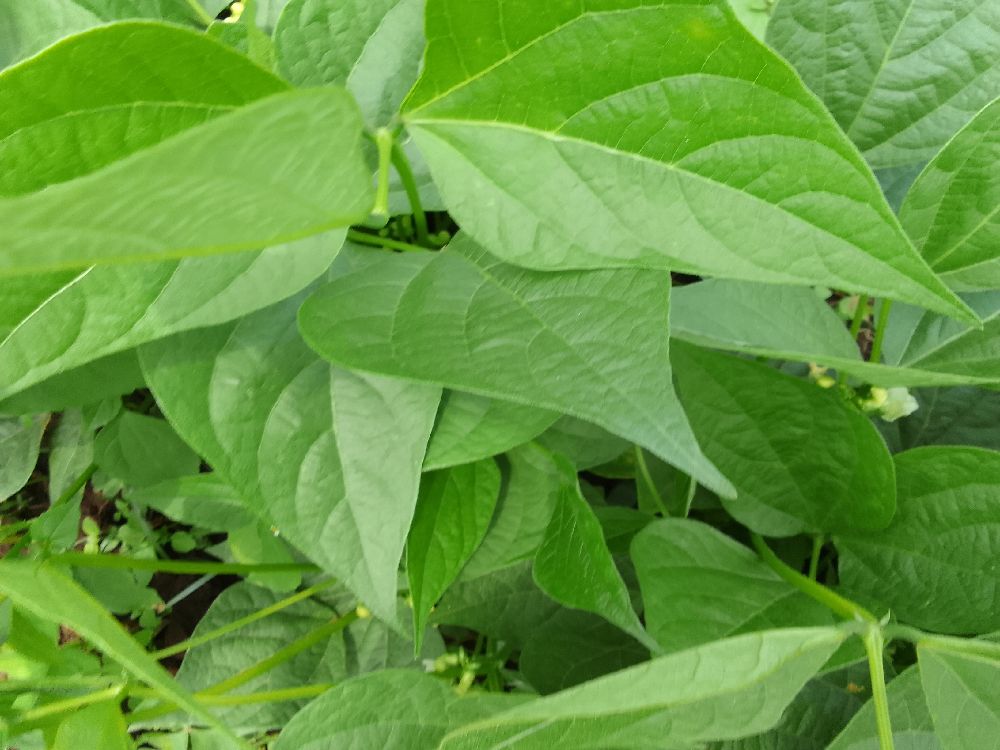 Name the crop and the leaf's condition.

common bean, healthy
